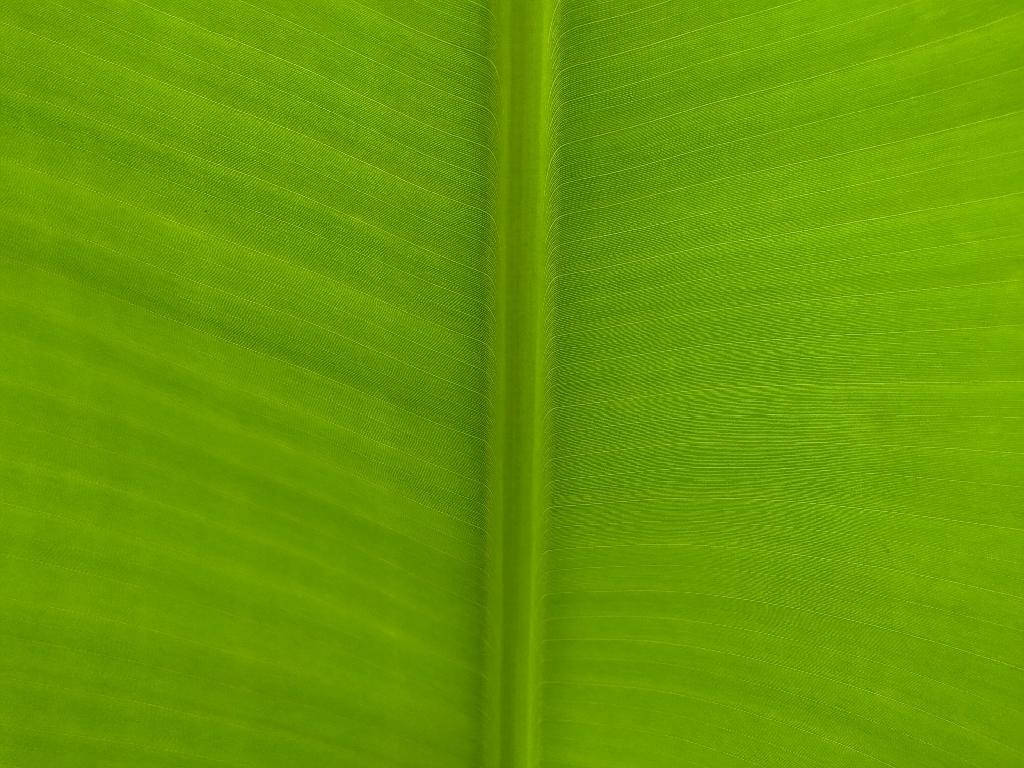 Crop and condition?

banana, healthy
